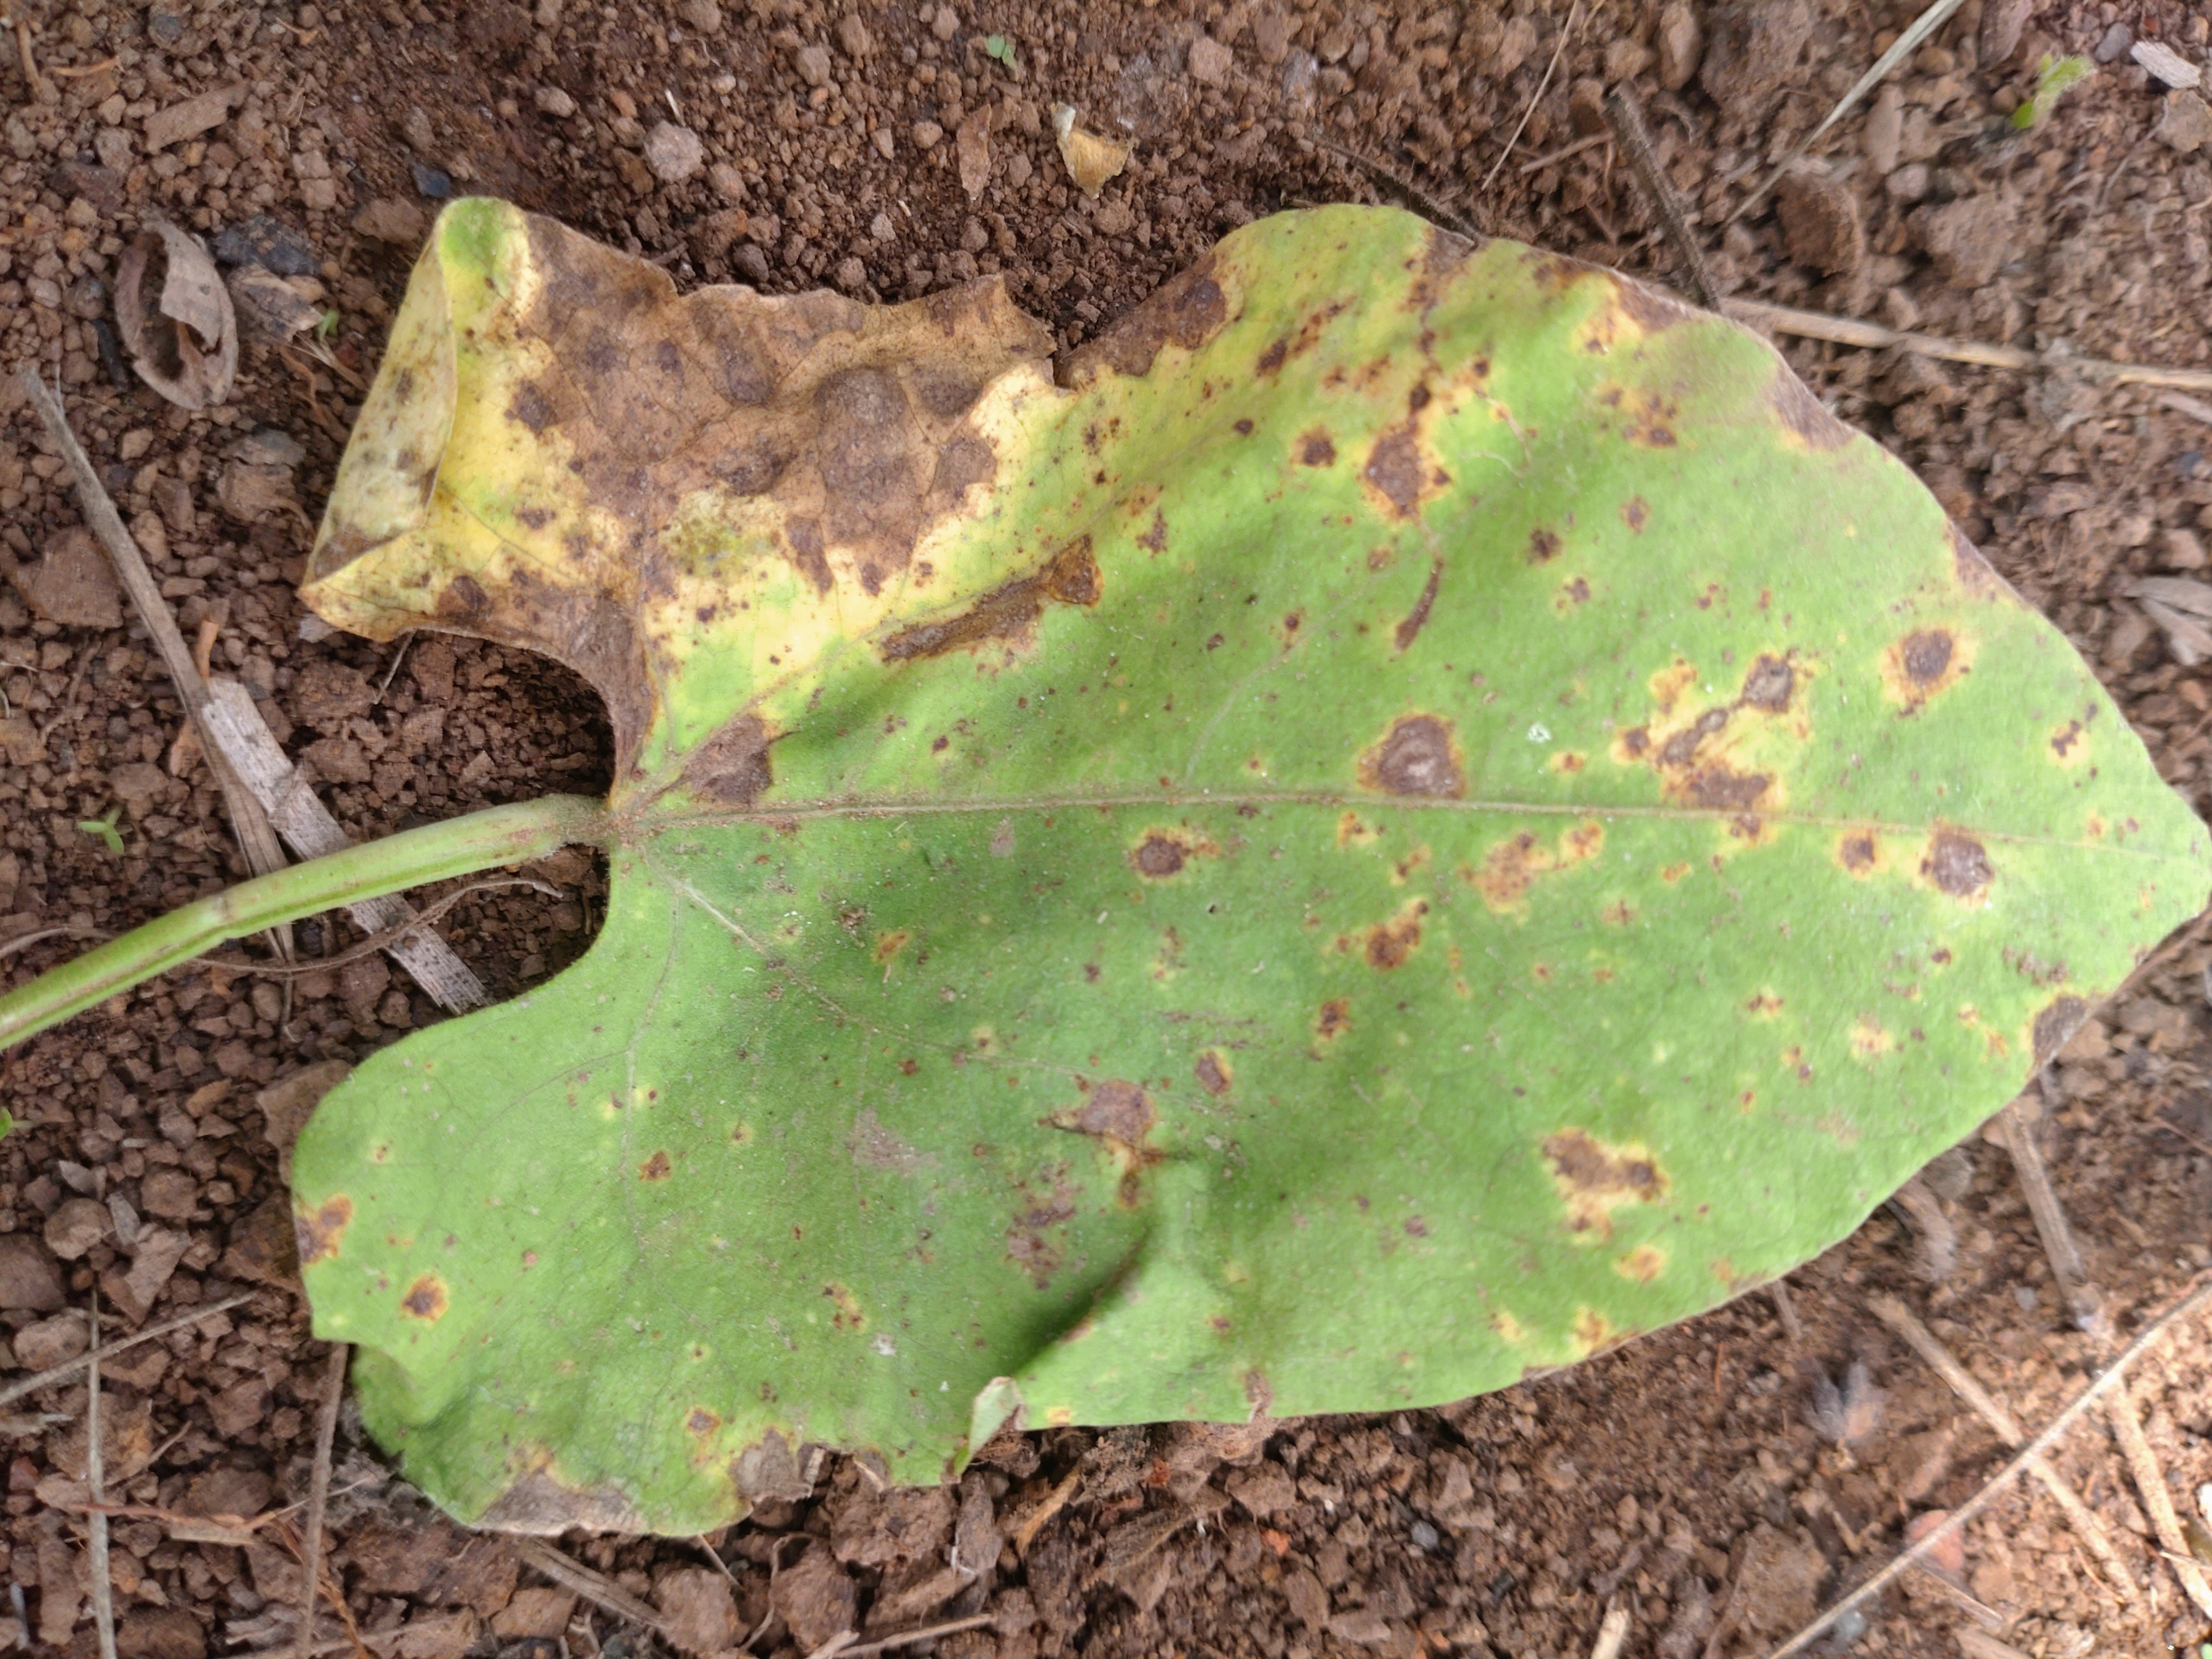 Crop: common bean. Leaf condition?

rust
